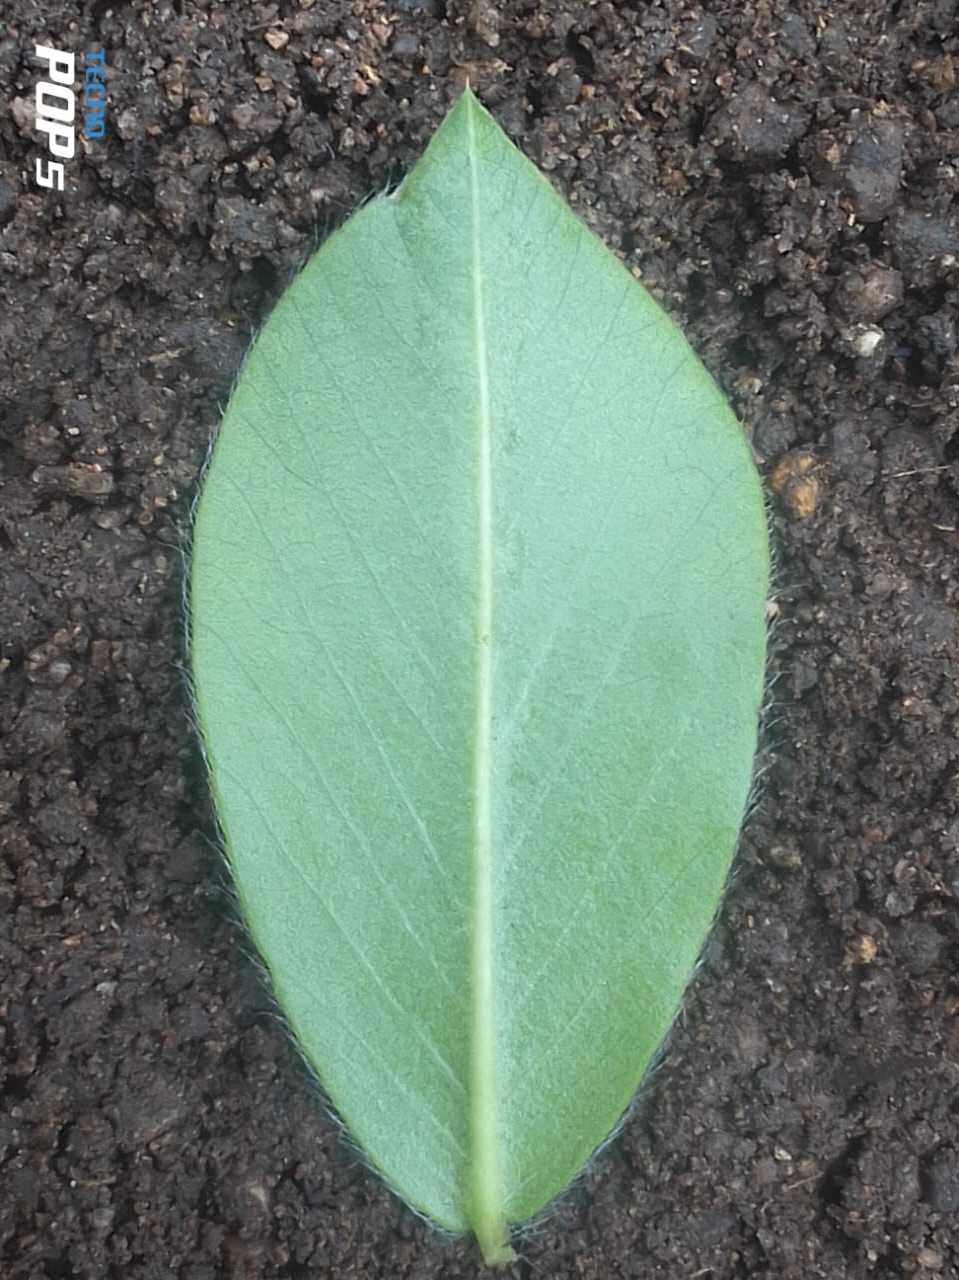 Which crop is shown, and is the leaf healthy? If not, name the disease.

peanut, healthy leaves
